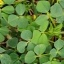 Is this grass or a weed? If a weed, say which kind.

unstructured weed
